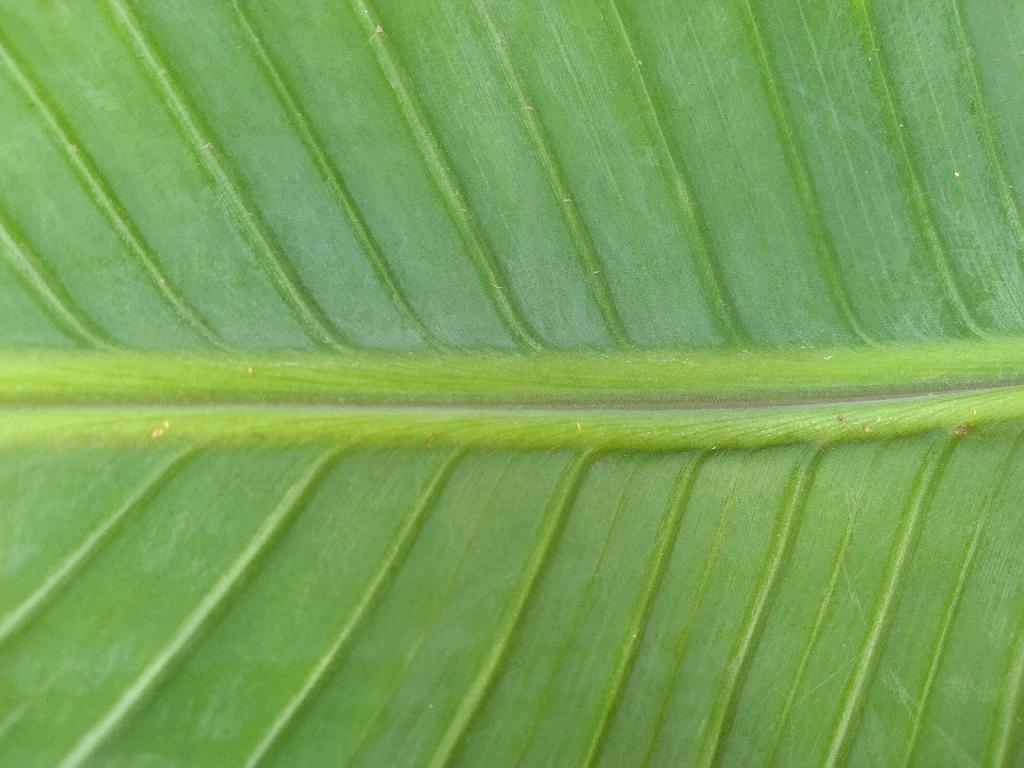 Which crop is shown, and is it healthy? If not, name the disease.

banana, healthy
